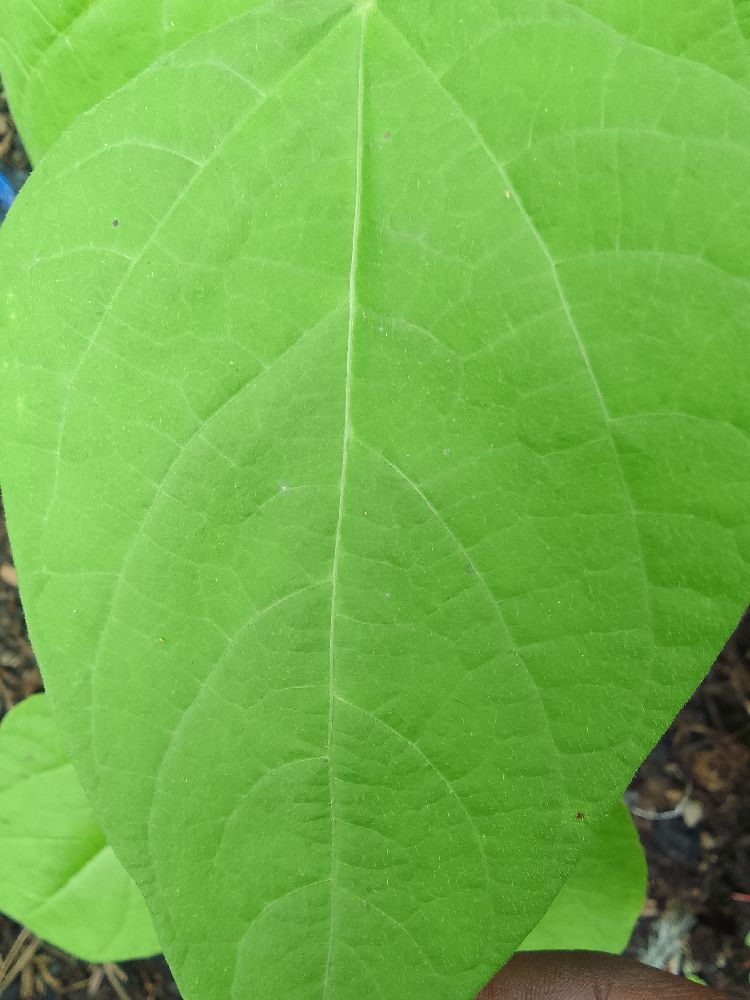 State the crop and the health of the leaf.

common bean, healthy
